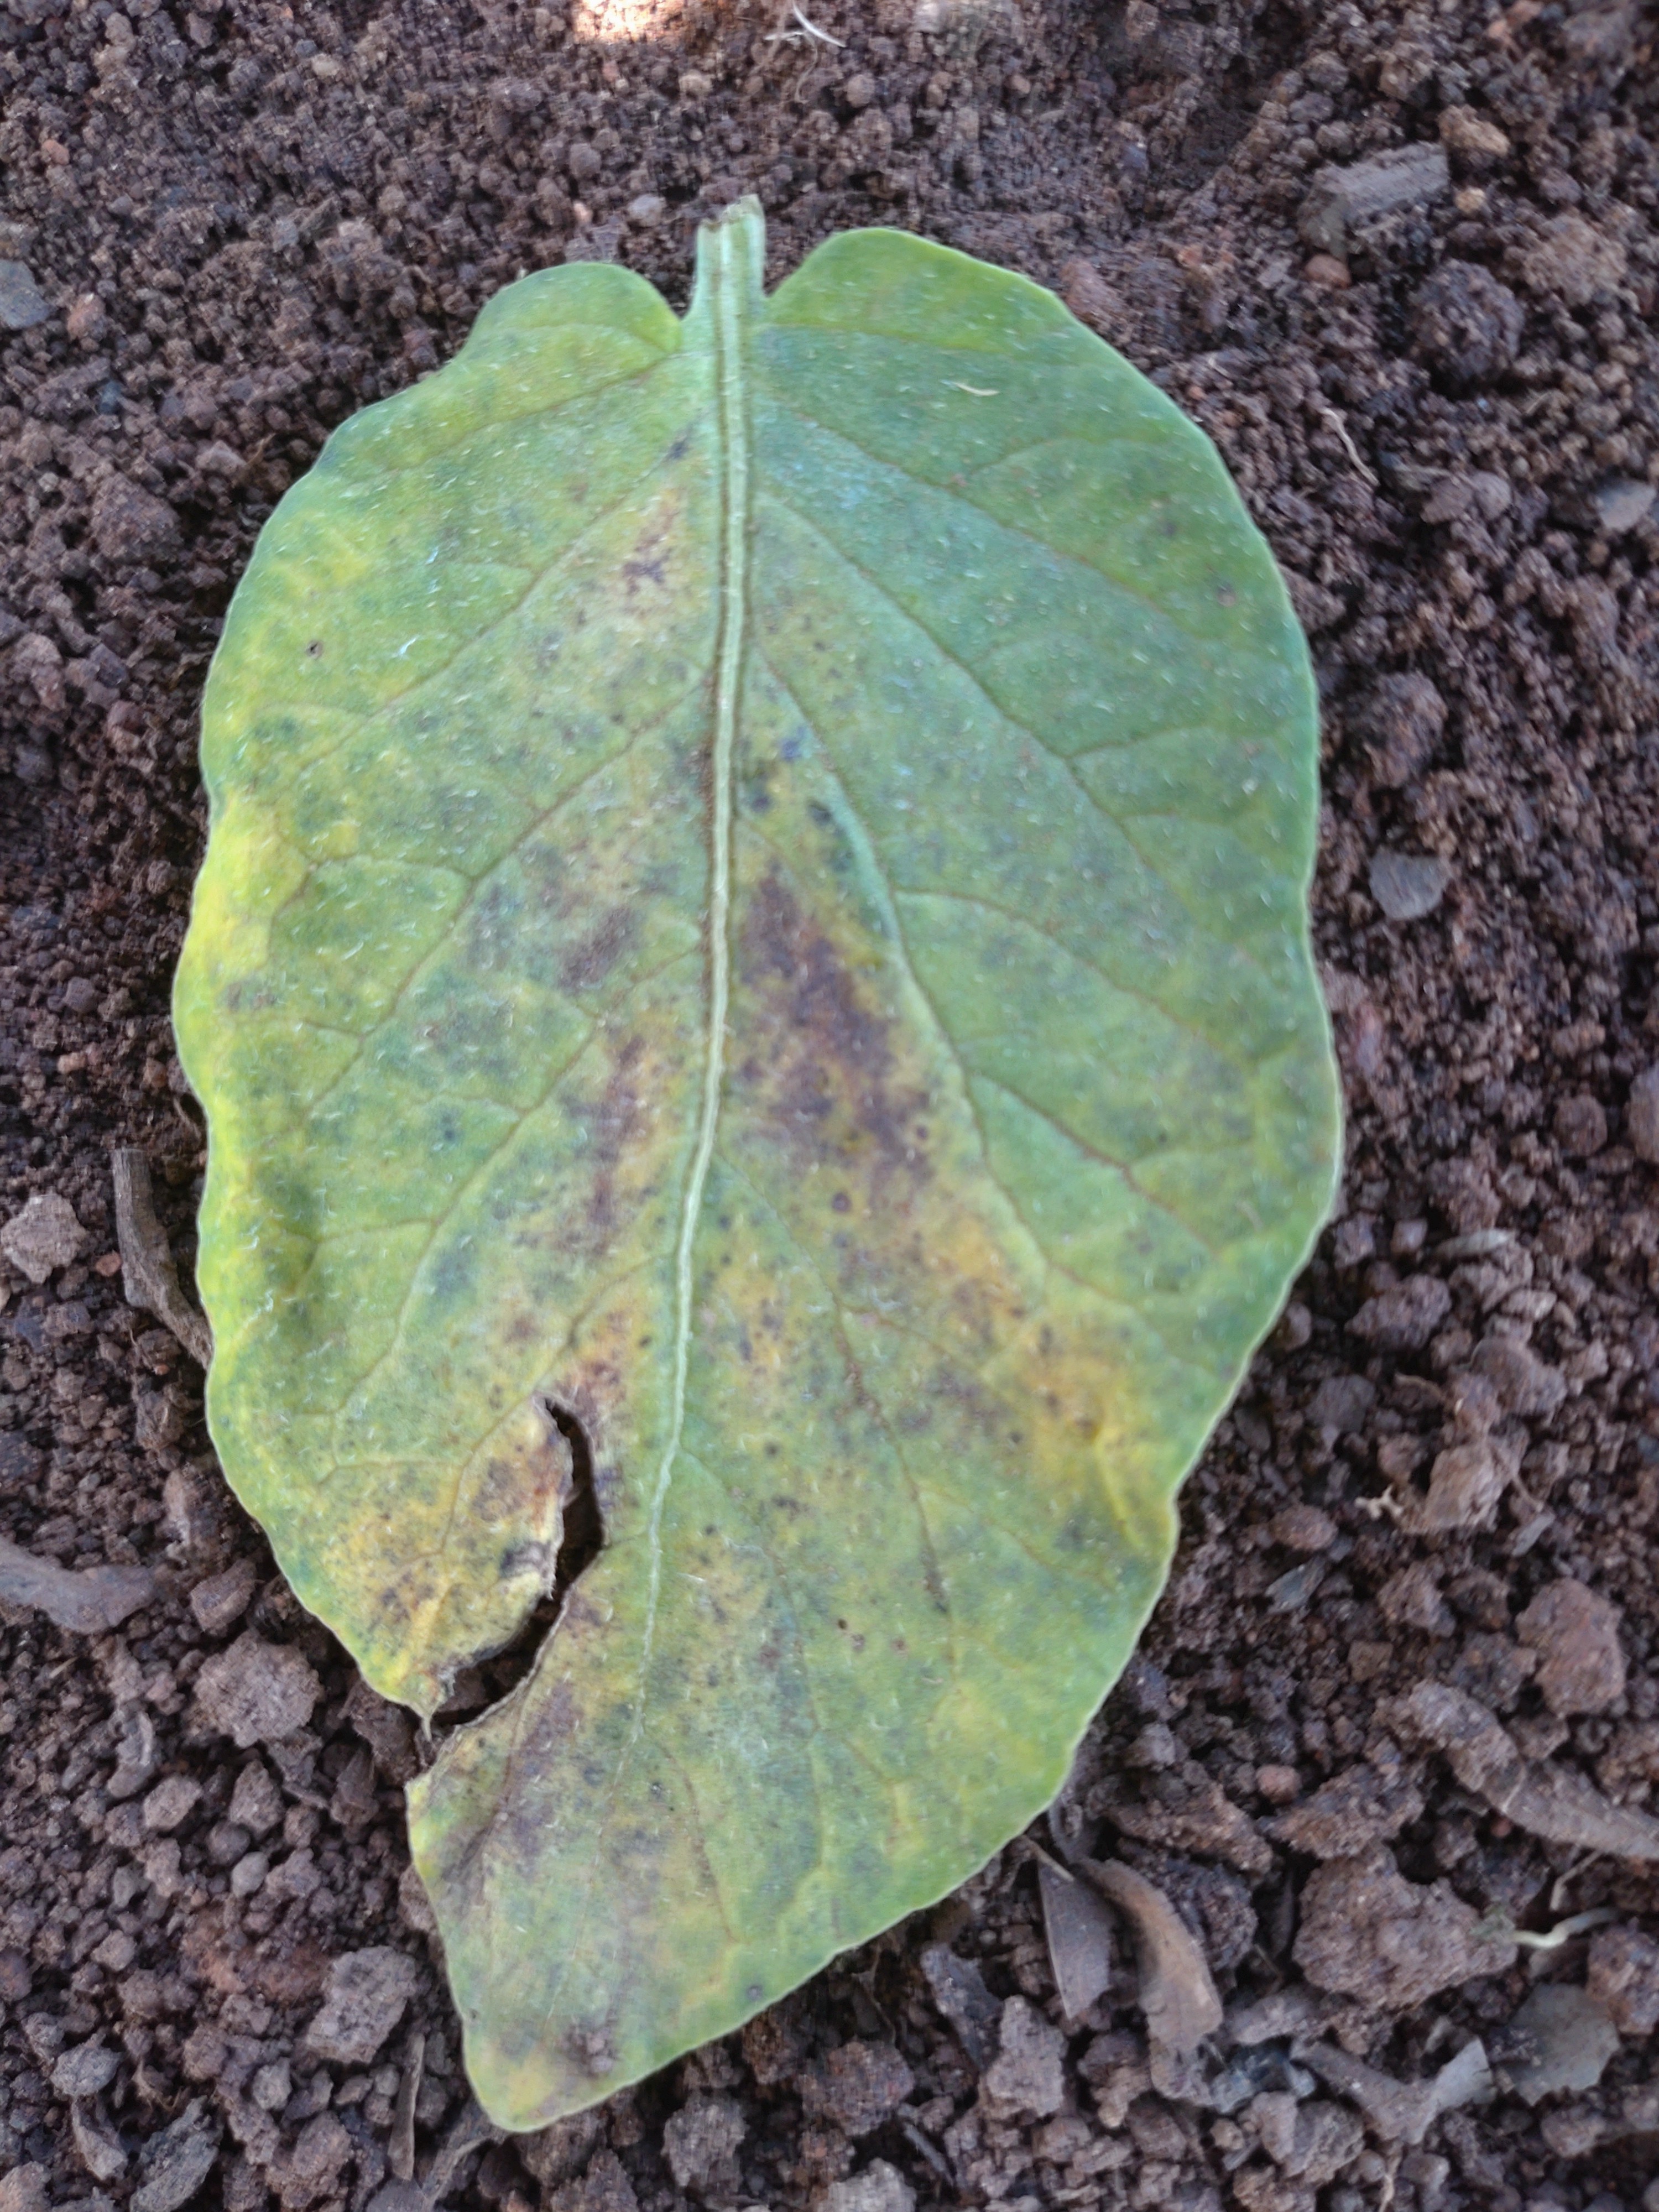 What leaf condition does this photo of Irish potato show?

late blight
